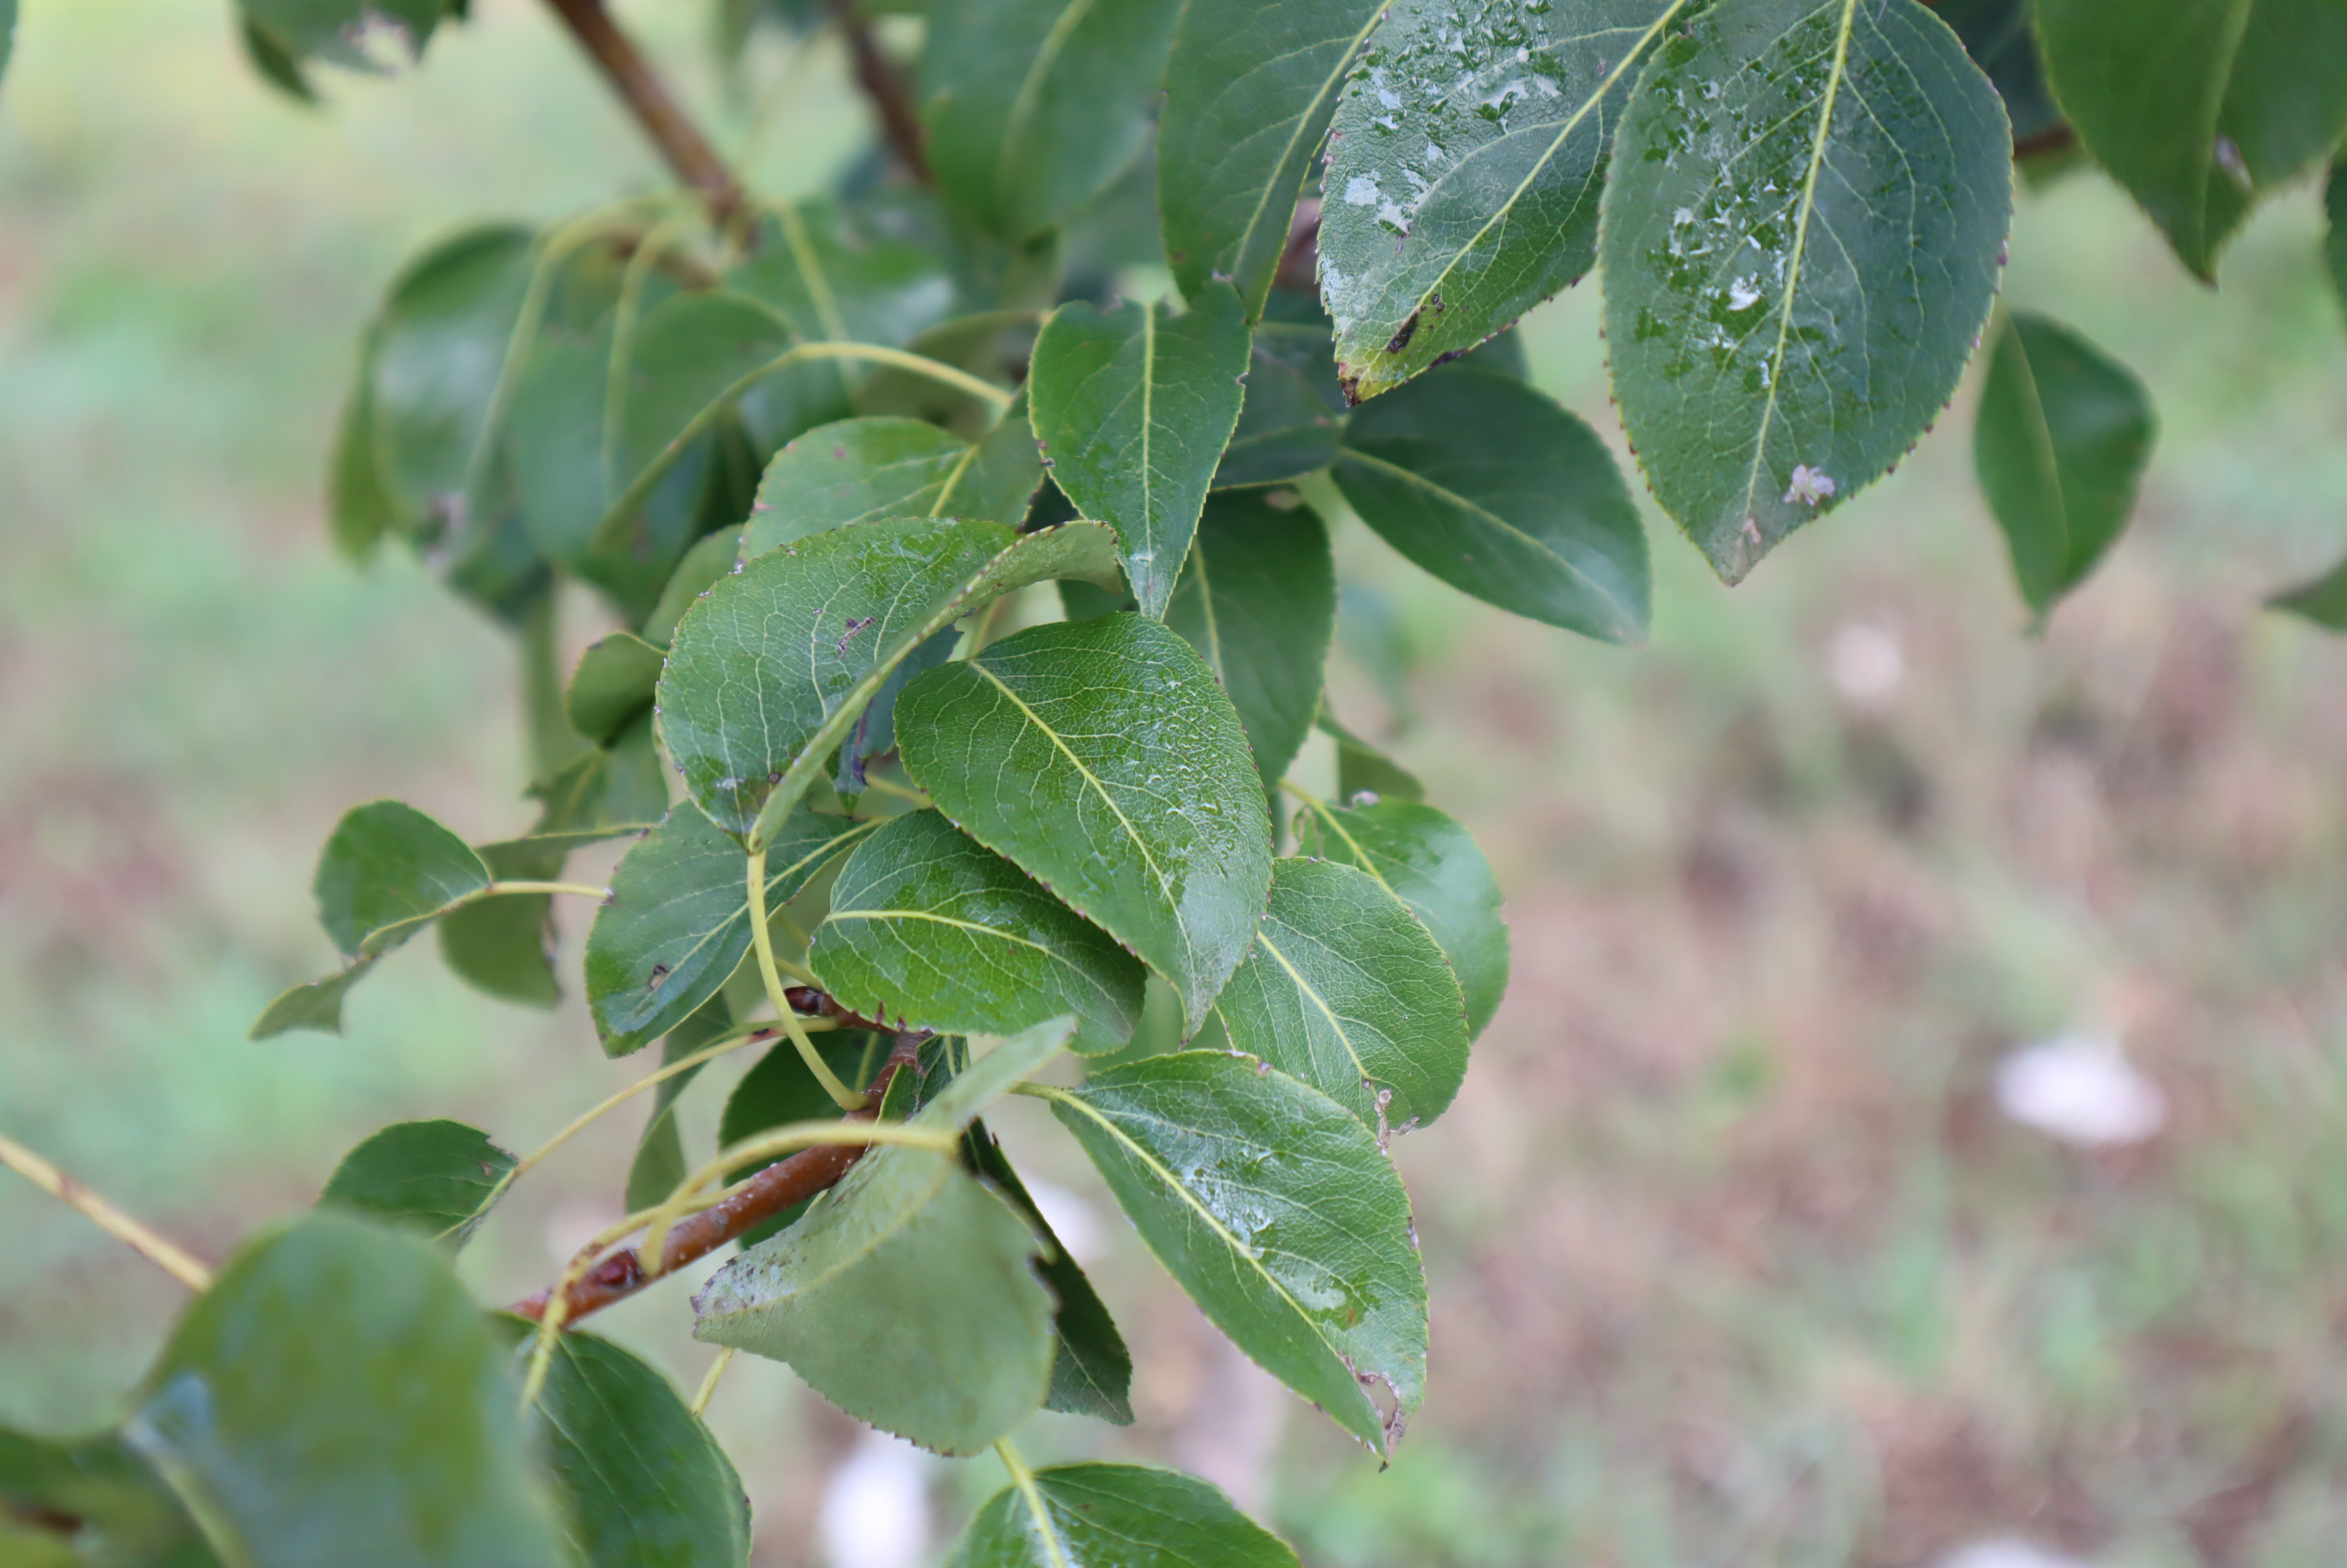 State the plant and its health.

pear, black spot, phytophagous
